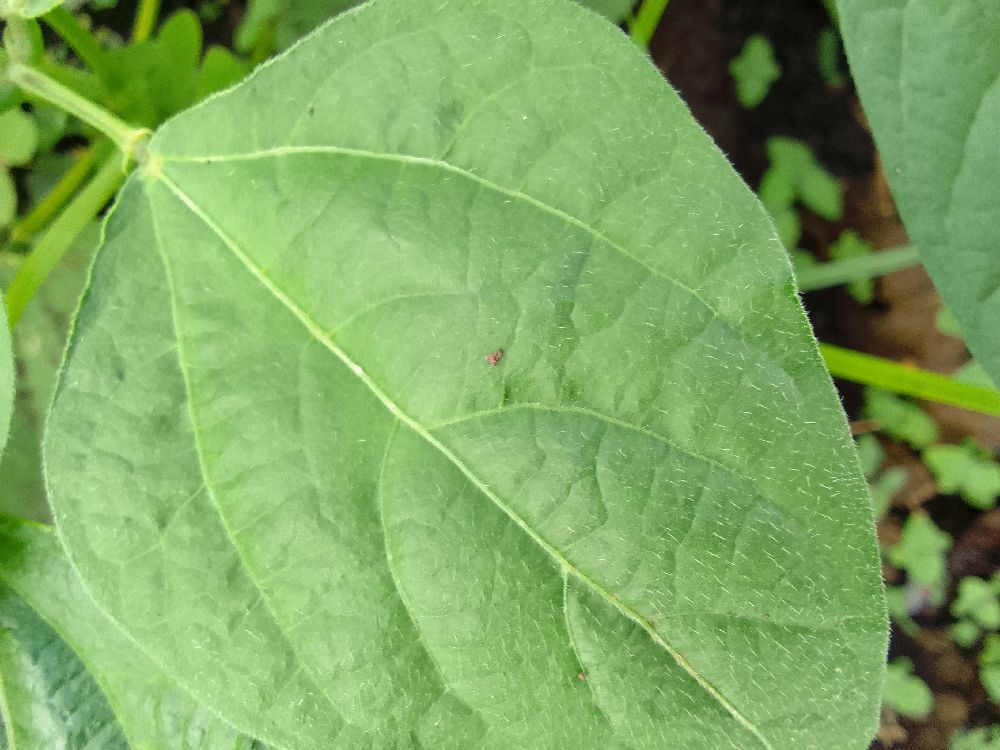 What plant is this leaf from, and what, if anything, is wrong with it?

common bean, healthy
